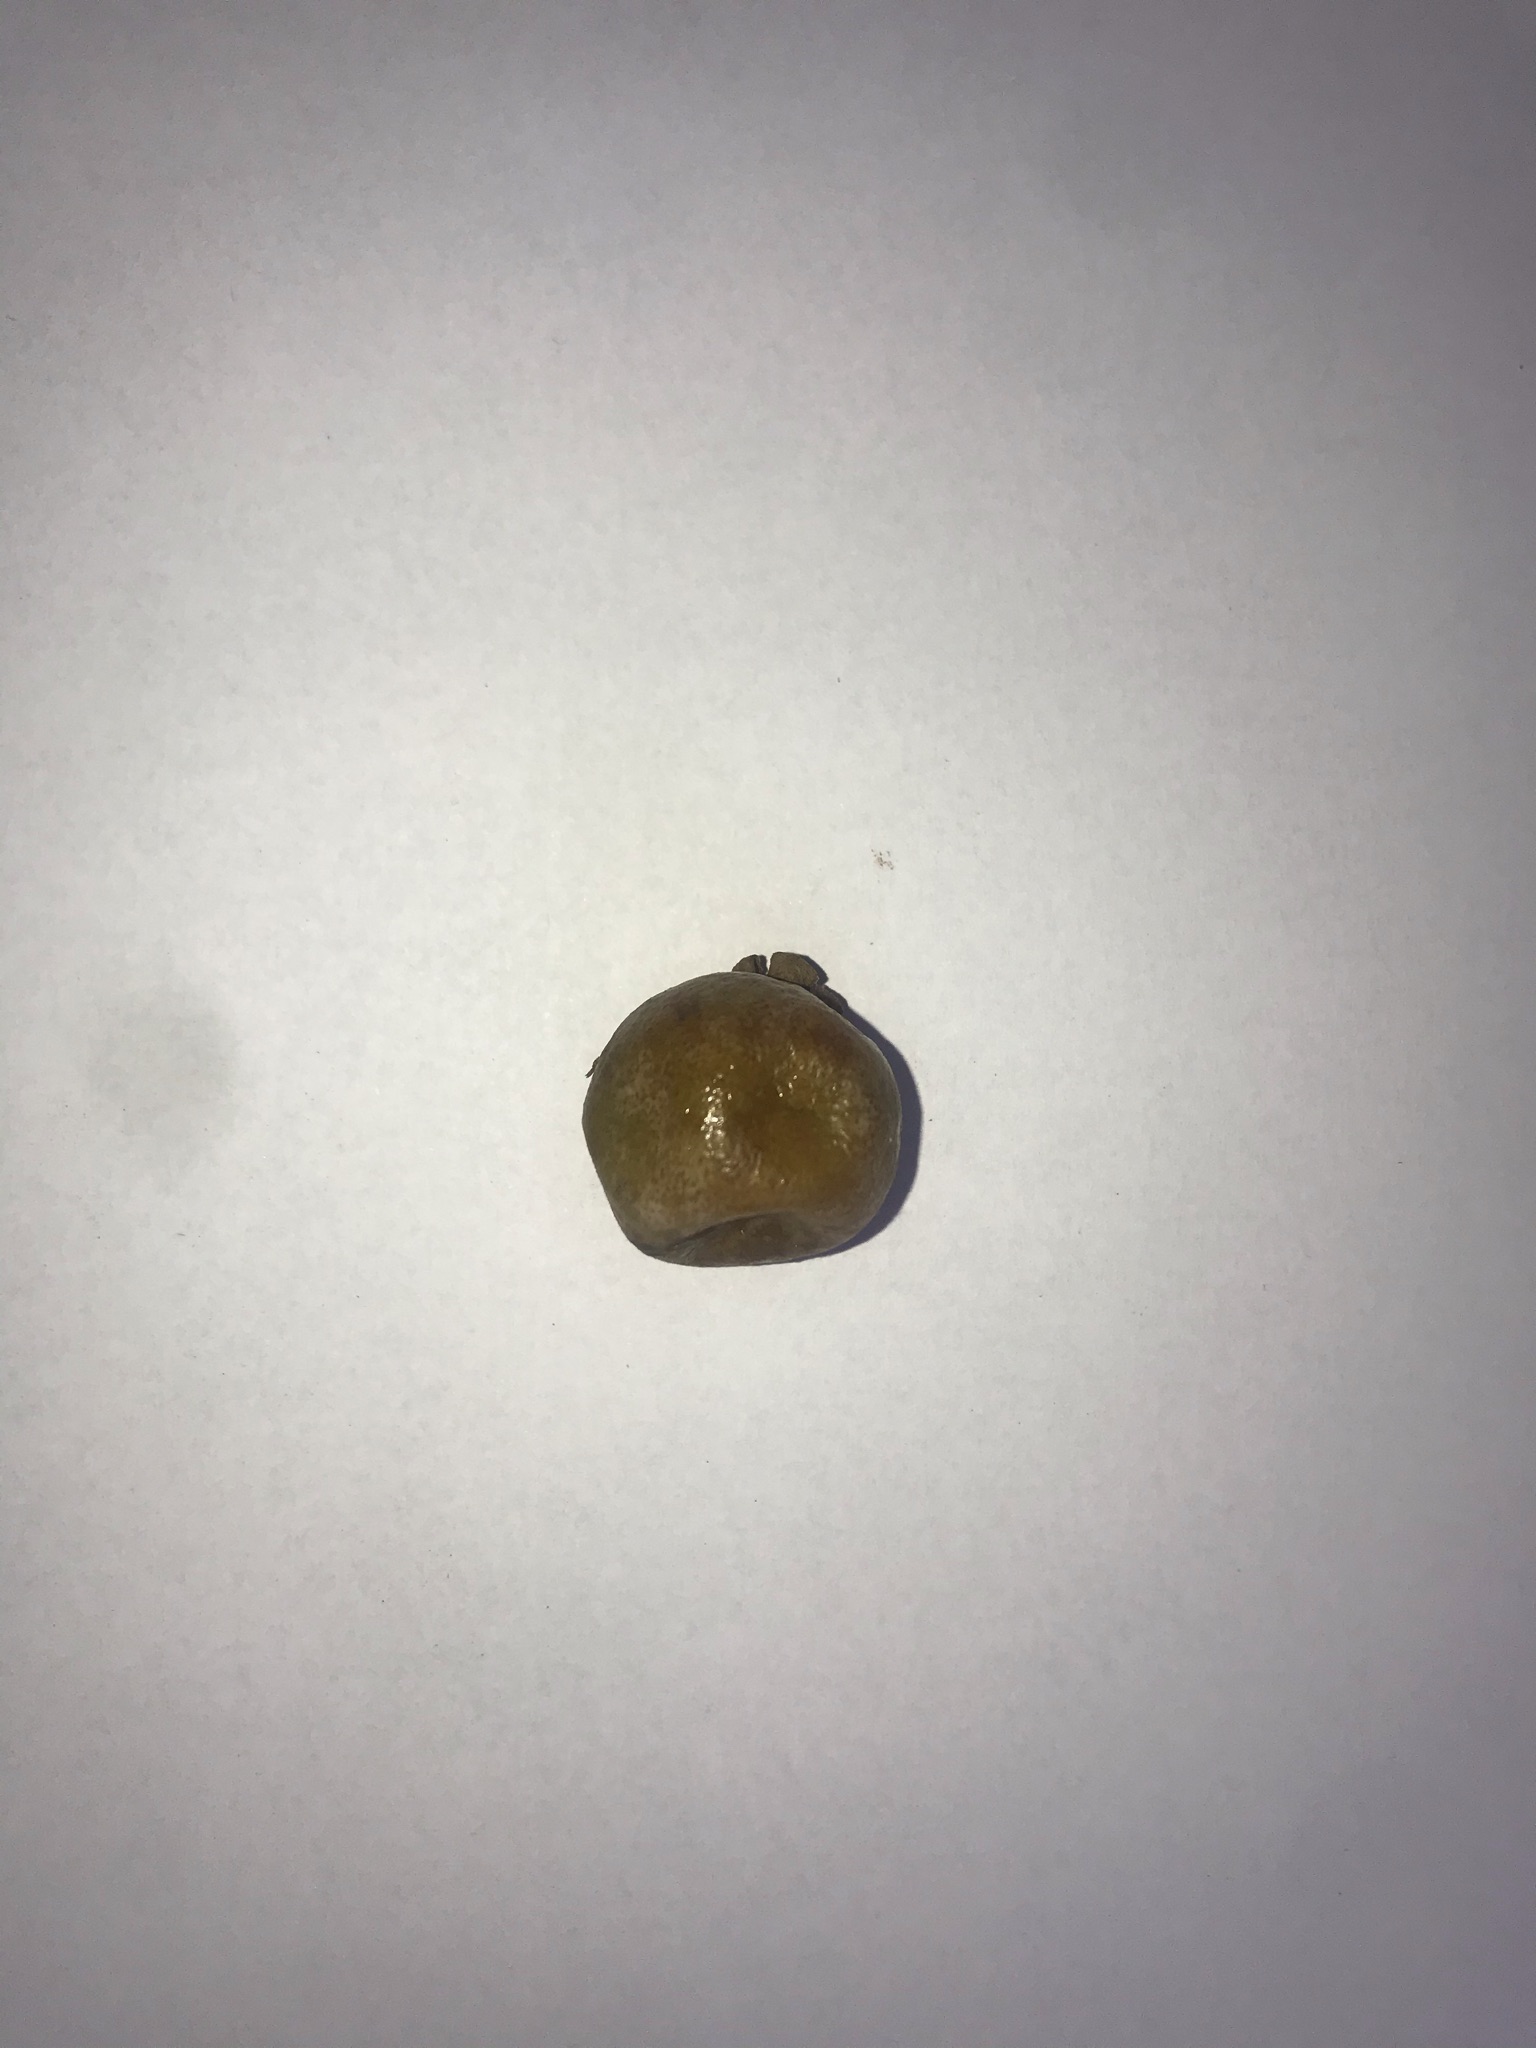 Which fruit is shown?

gabiroba
